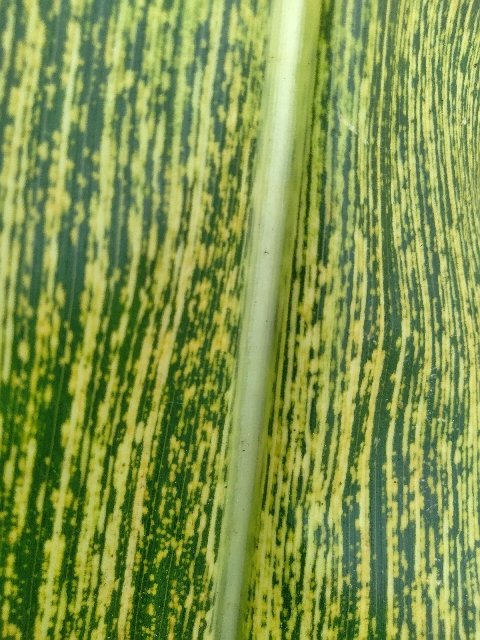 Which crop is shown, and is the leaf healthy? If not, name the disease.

maize, maize streak virus
